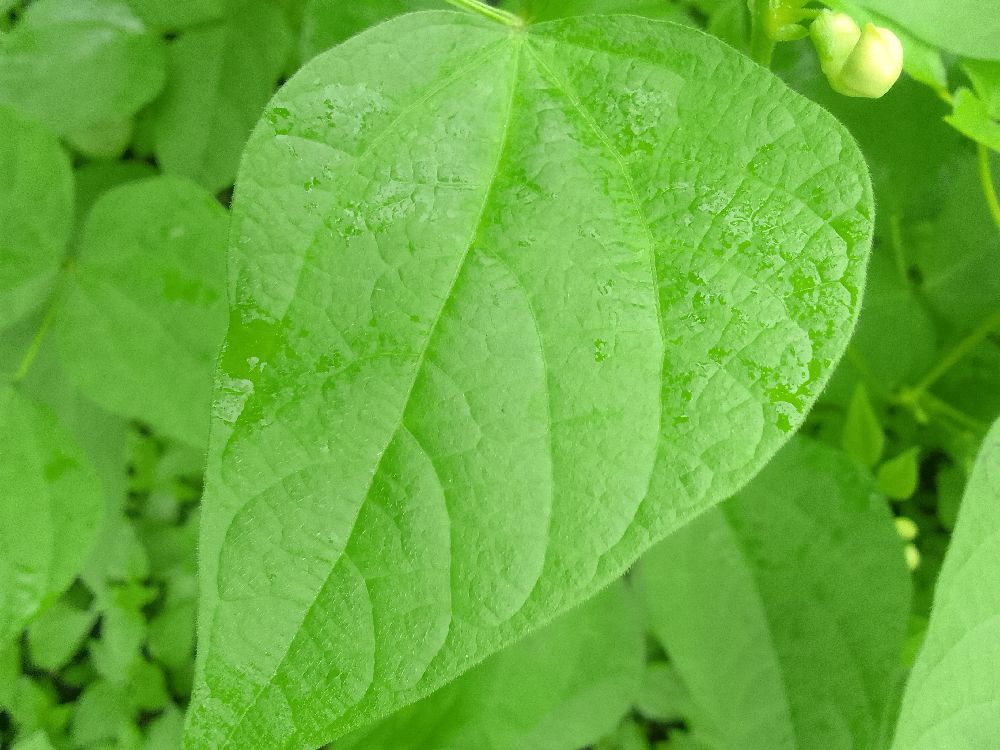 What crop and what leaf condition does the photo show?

common bean, healthy
